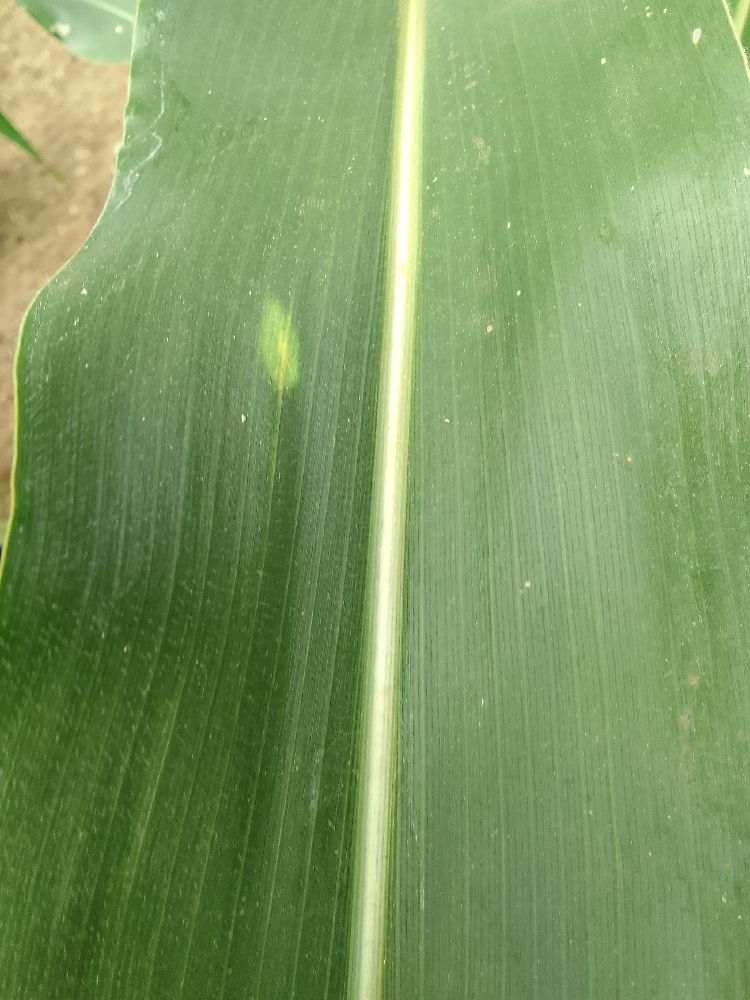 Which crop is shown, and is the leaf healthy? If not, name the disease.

maize, healthy
